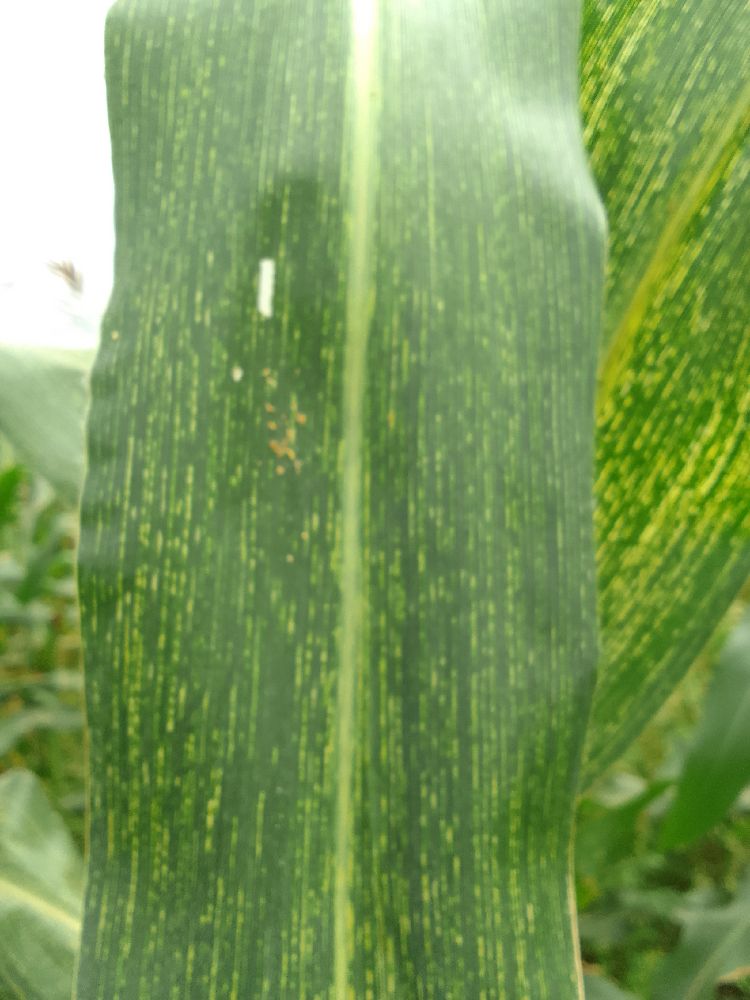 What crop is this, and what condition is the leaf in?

maize, maize streak virus
